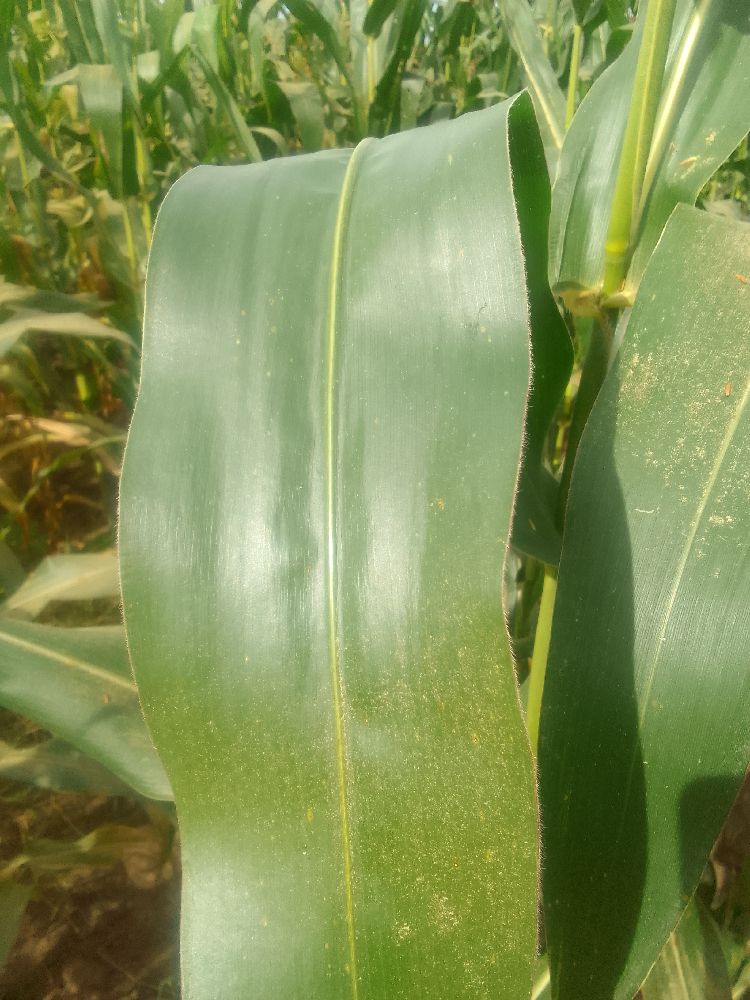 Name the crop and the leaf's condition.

maize, healthy
